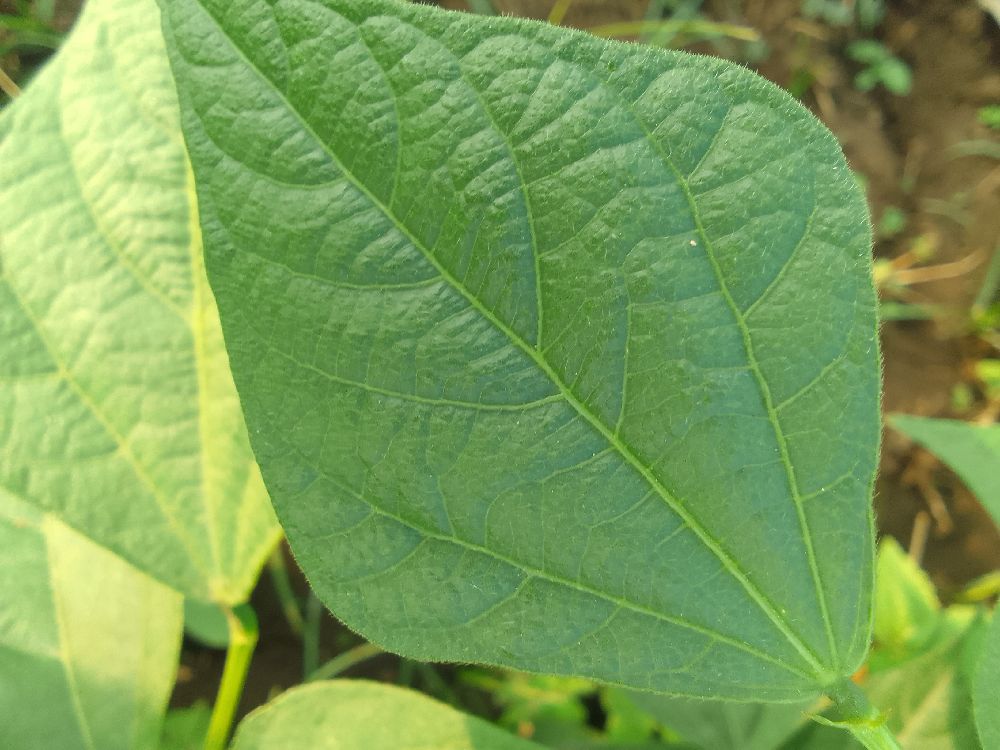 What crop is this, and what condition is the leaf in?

common bean, healthy
